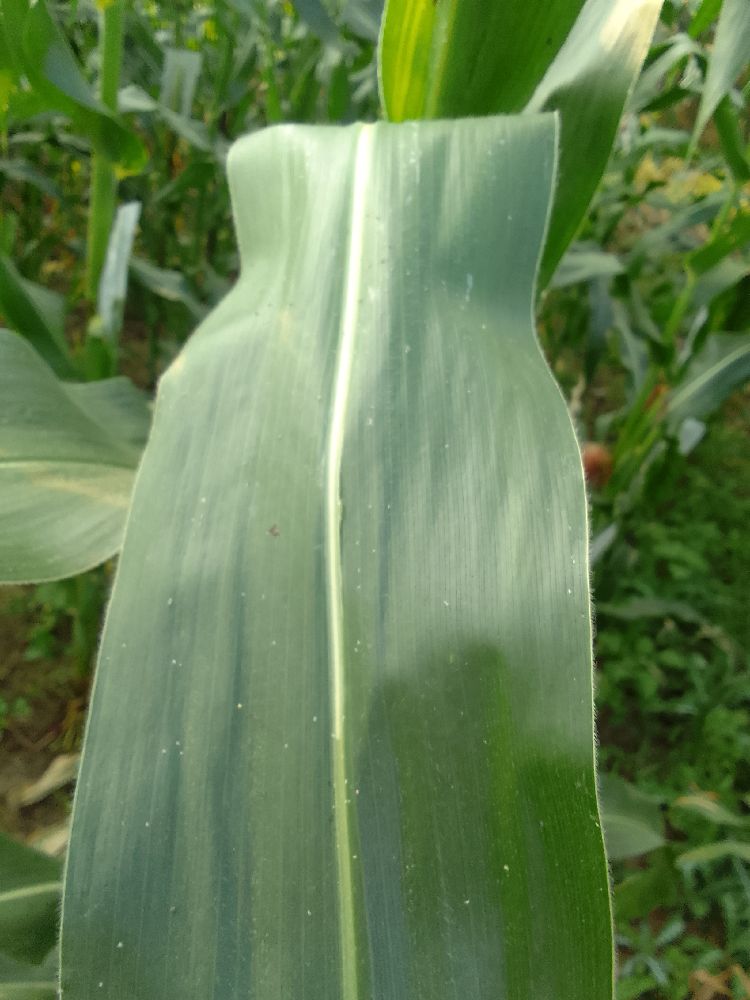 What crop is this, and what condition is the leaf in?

maize, healthy
